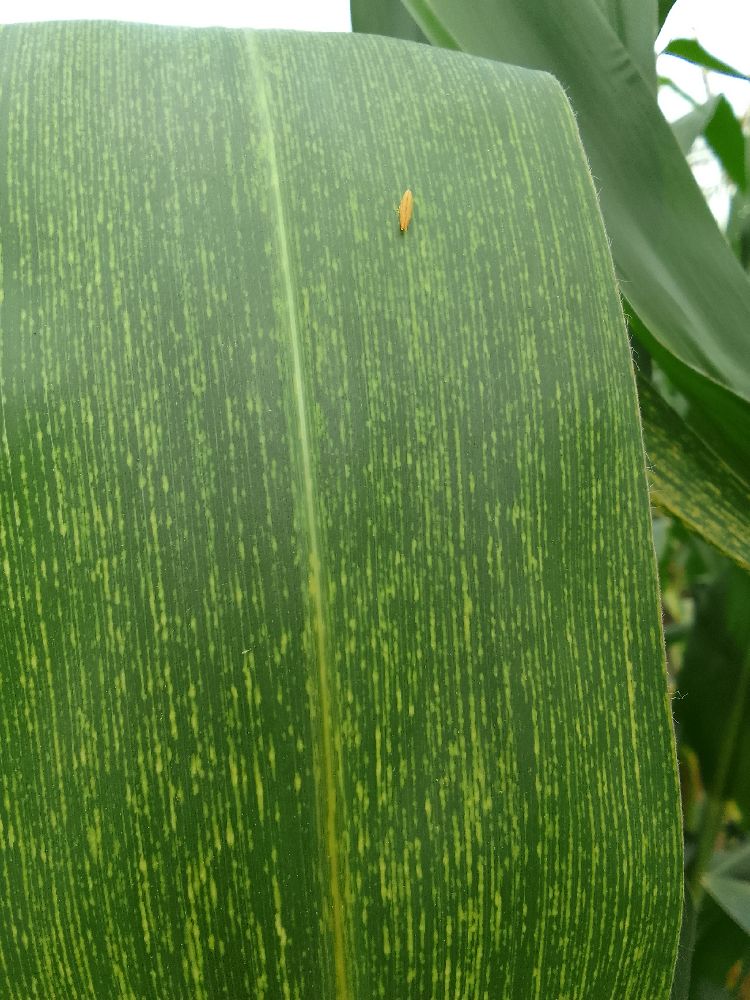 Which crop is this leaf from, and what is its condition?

maize, maize streak virus
